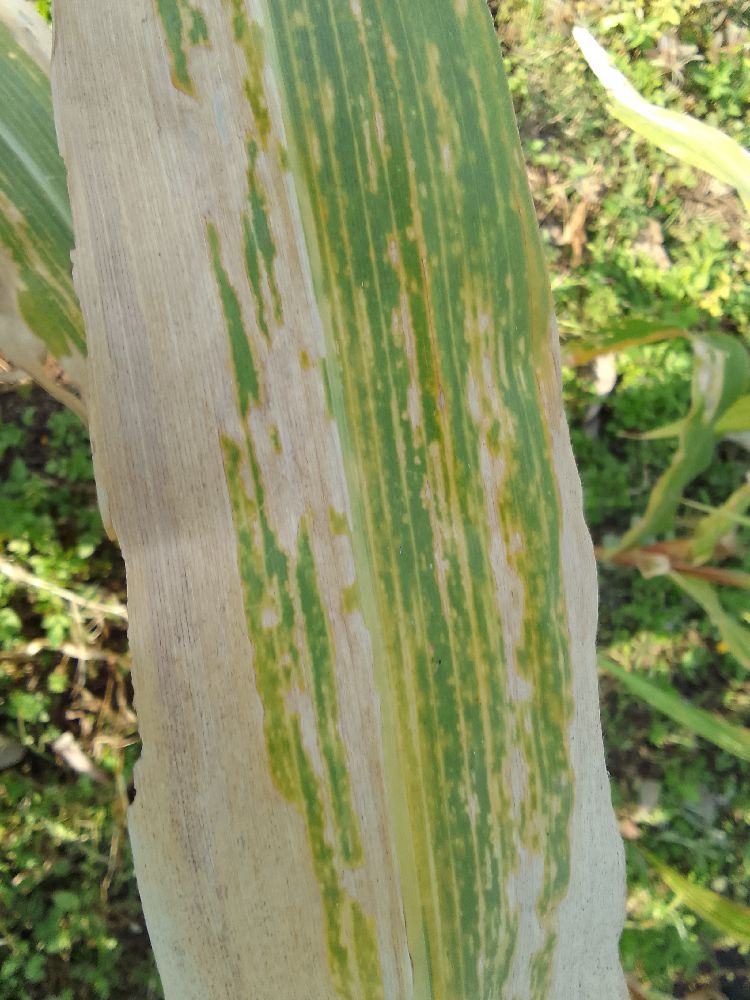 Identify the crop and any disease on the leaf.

maize, maize lethal necrosis
